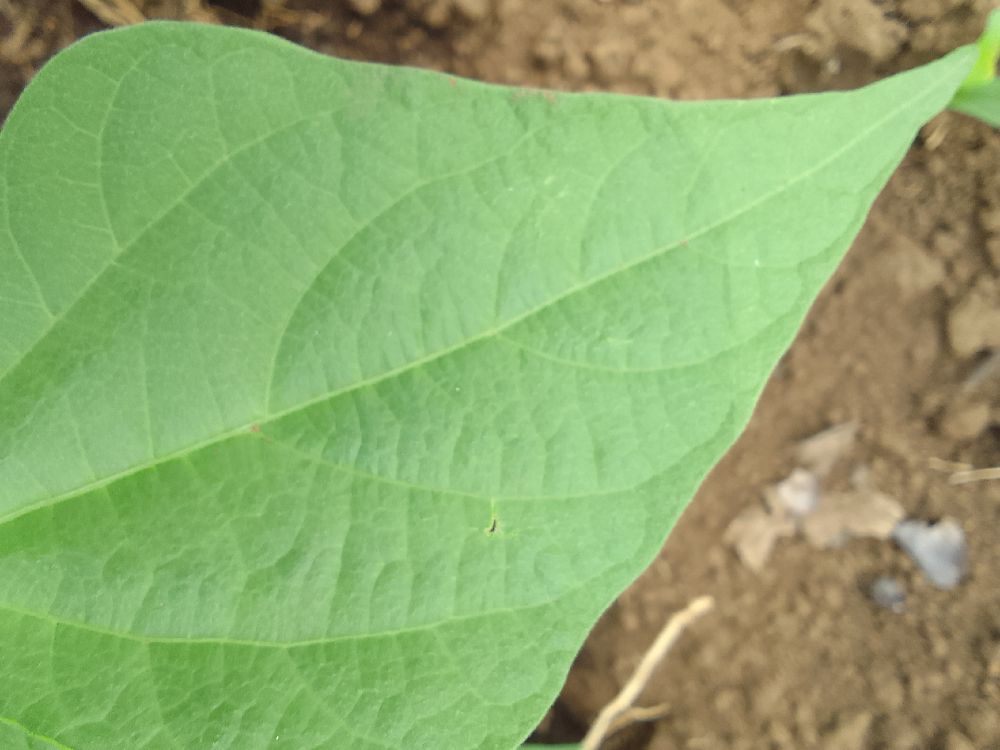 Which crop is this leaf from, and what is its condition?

common bean, healthy
